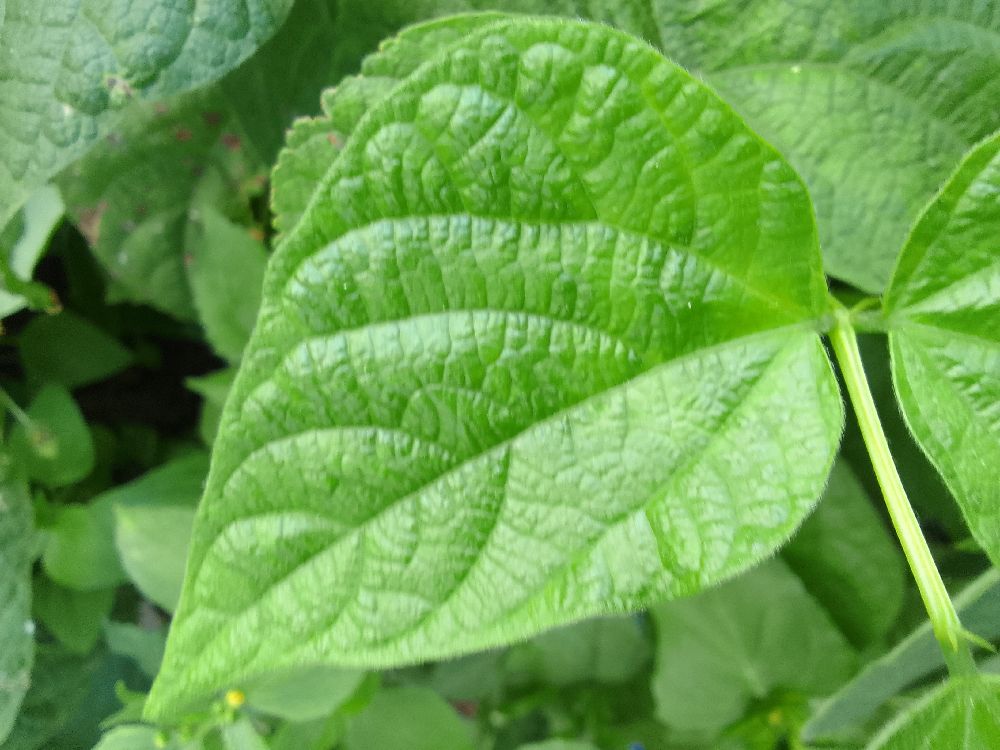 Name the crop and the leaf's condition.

common bean, healthy
